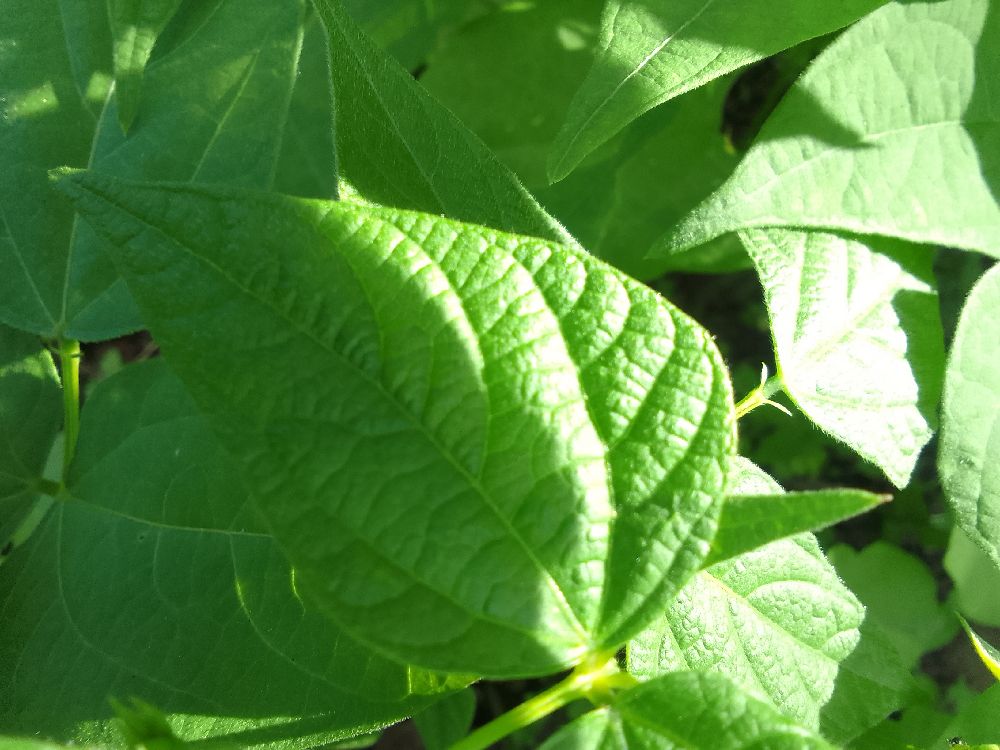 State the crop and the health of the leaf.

common bean, healthy
